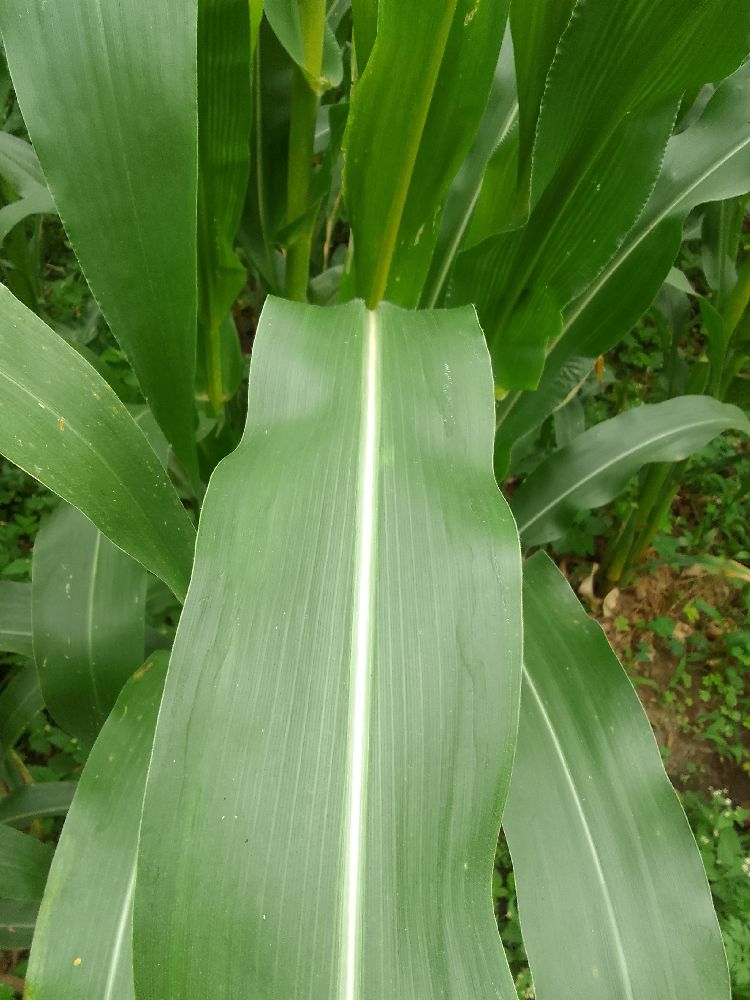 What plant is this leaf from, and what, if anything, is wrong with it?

maize, healthy
